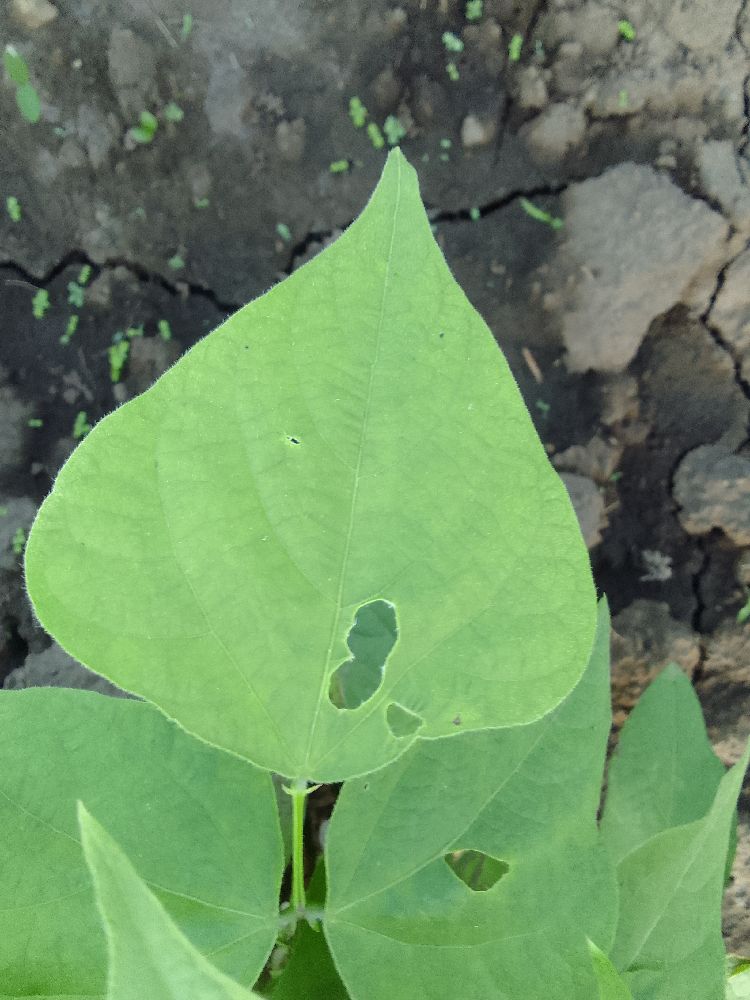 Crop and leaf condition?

common bean, healthy
